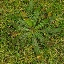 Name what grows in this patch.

structured weed
